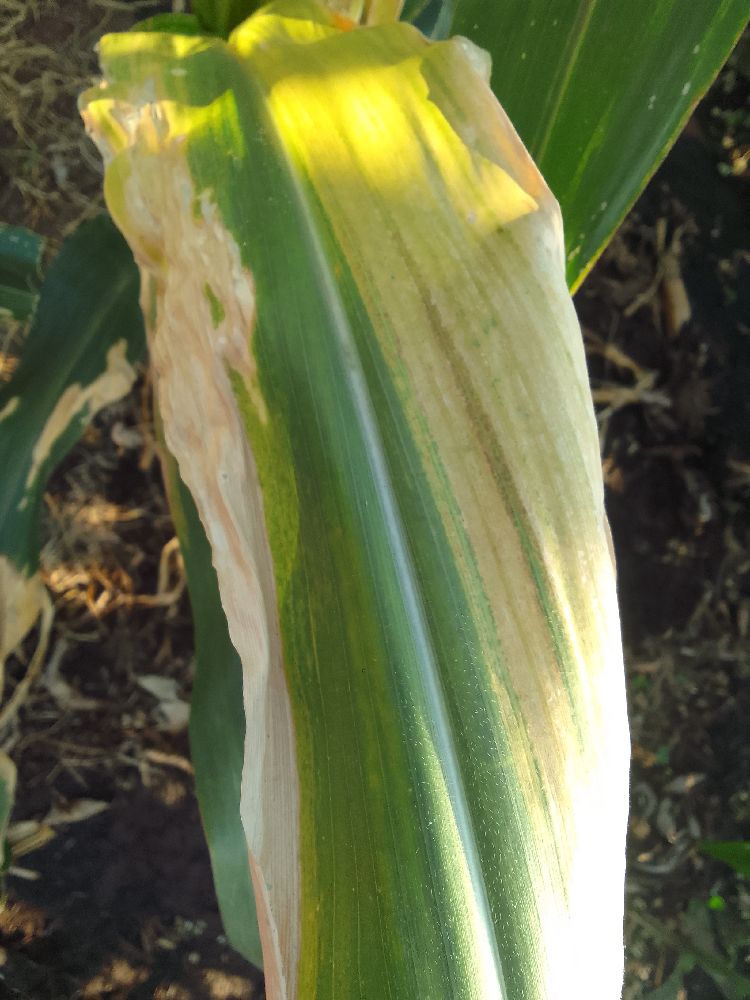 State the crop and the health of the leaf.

maize, maize lethal necrosis
